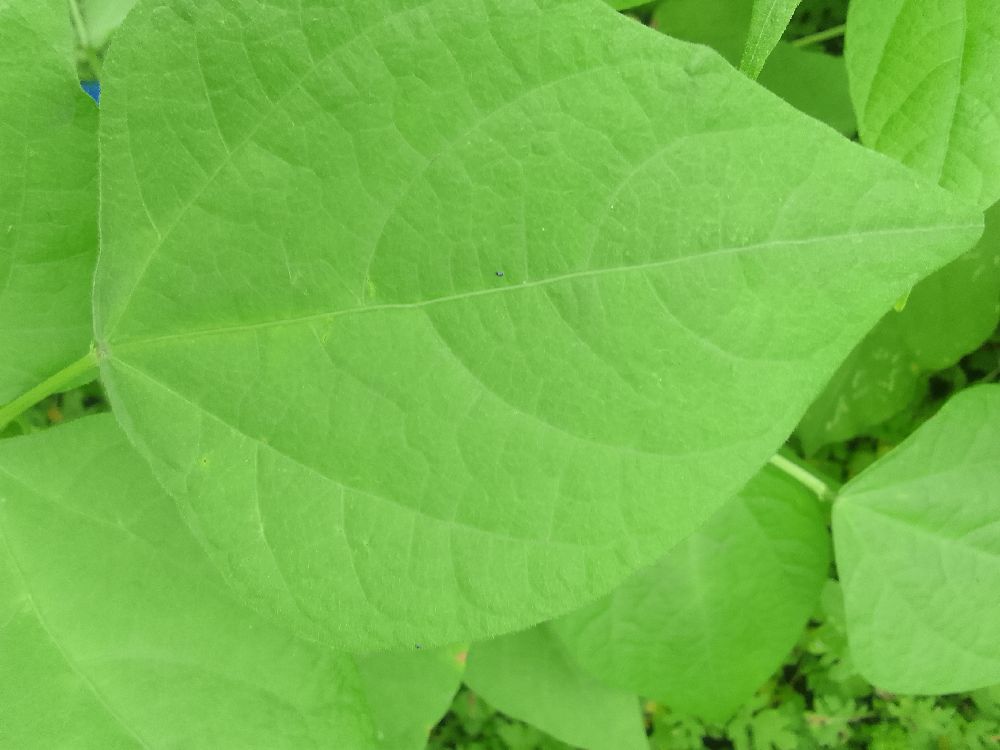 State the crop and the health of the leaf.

common bean, healthy
